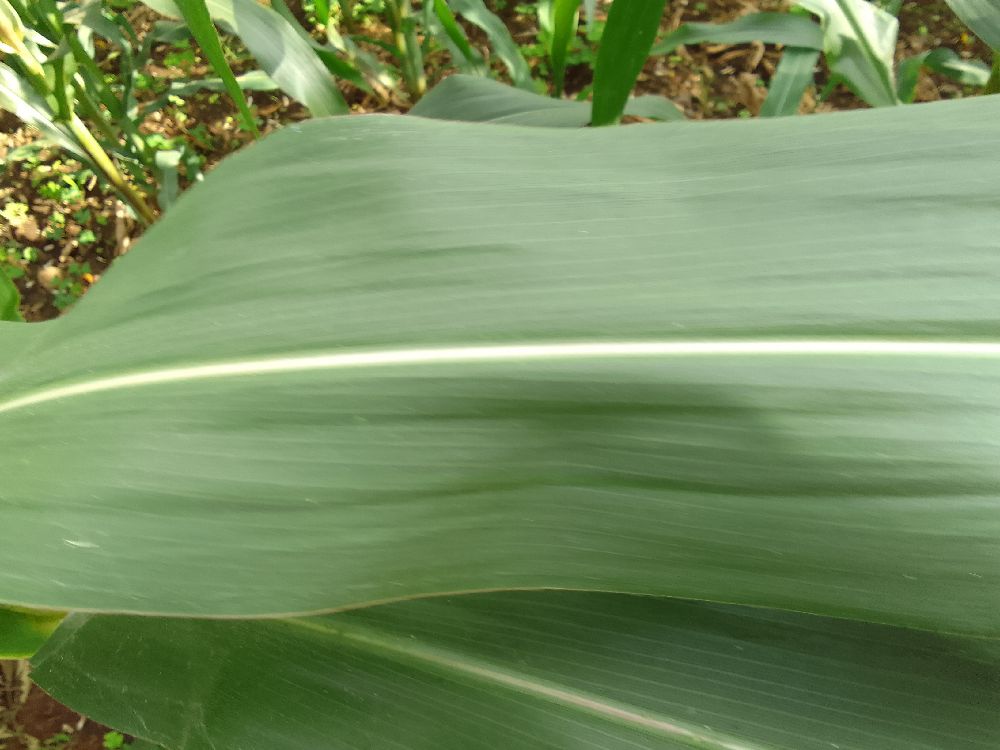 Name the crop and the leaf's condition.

maize, healthy
